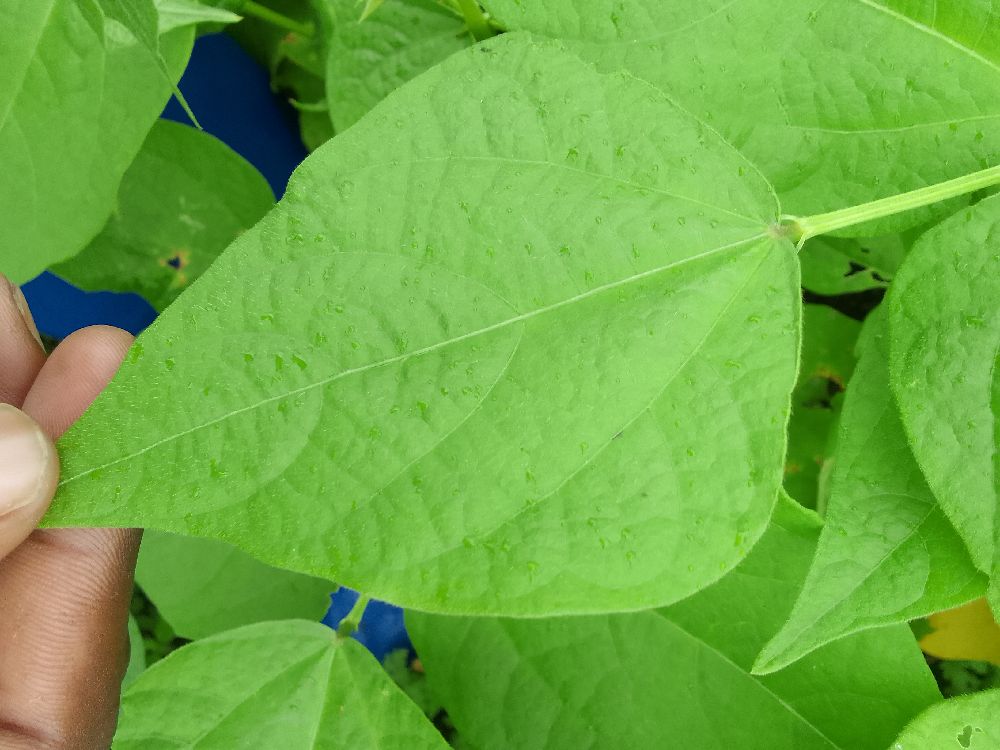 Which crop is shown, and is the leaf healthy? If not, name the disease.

common bean, healthy
